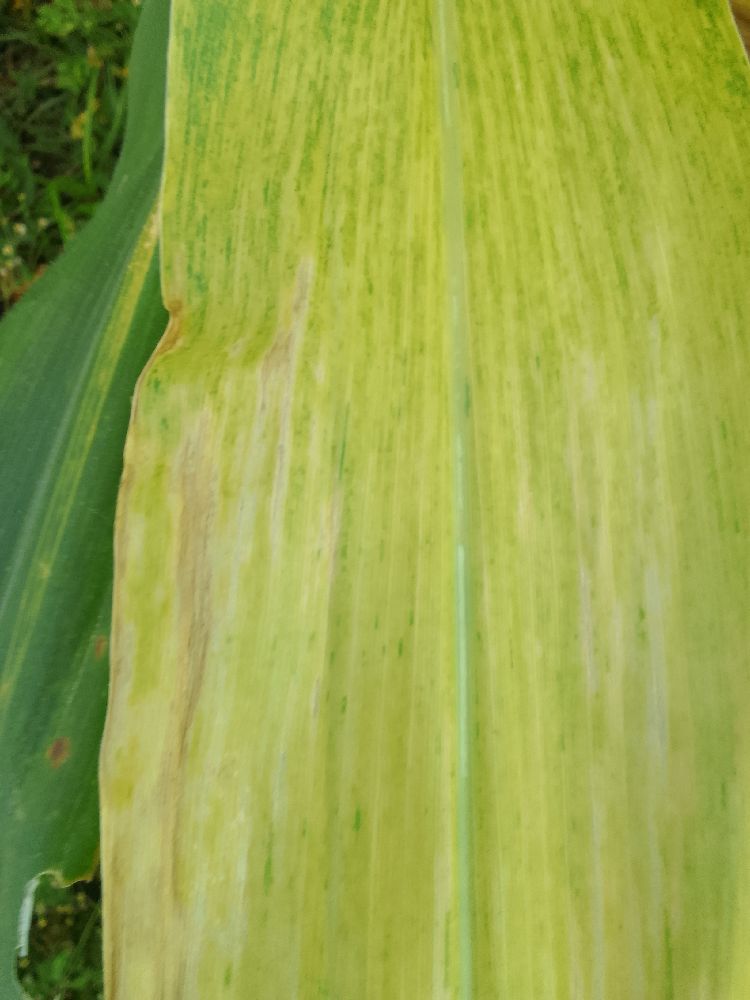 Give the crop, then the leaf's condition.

maize, maize lethal necrosis
